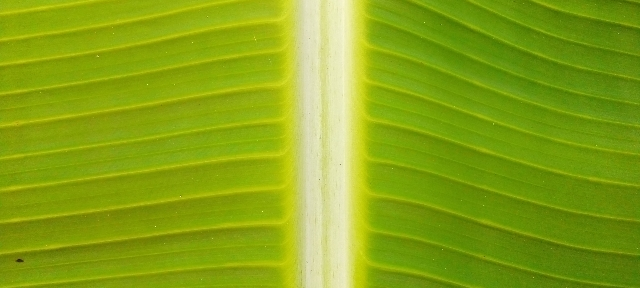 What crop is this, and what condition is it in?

banana, healthy
